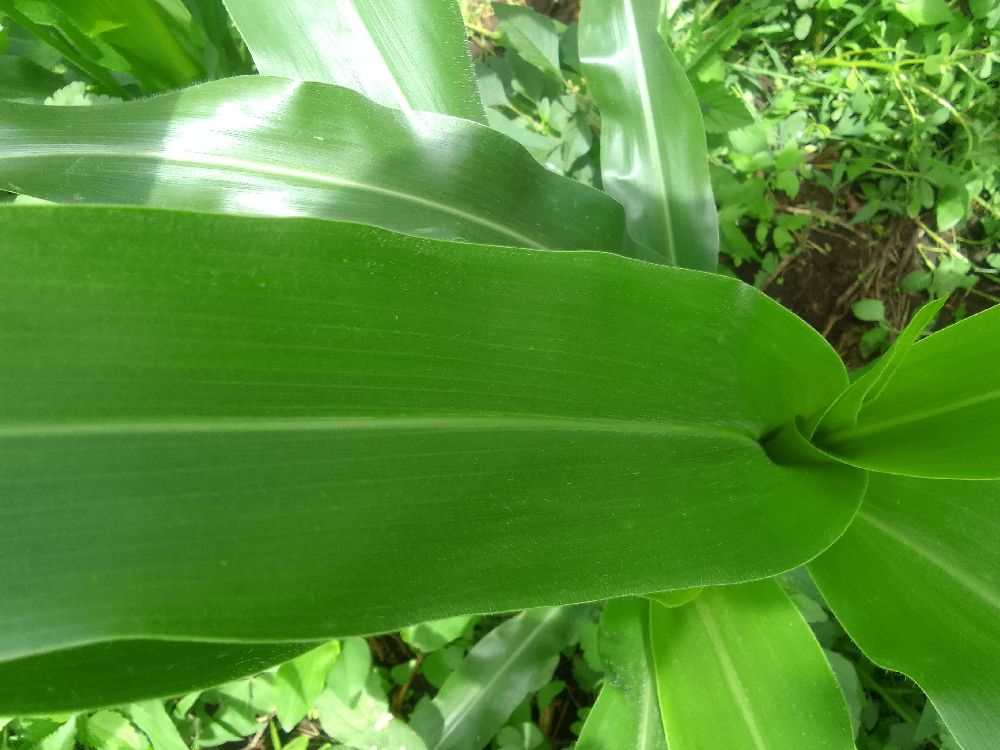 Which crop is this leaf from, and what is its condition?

maize, healthy
